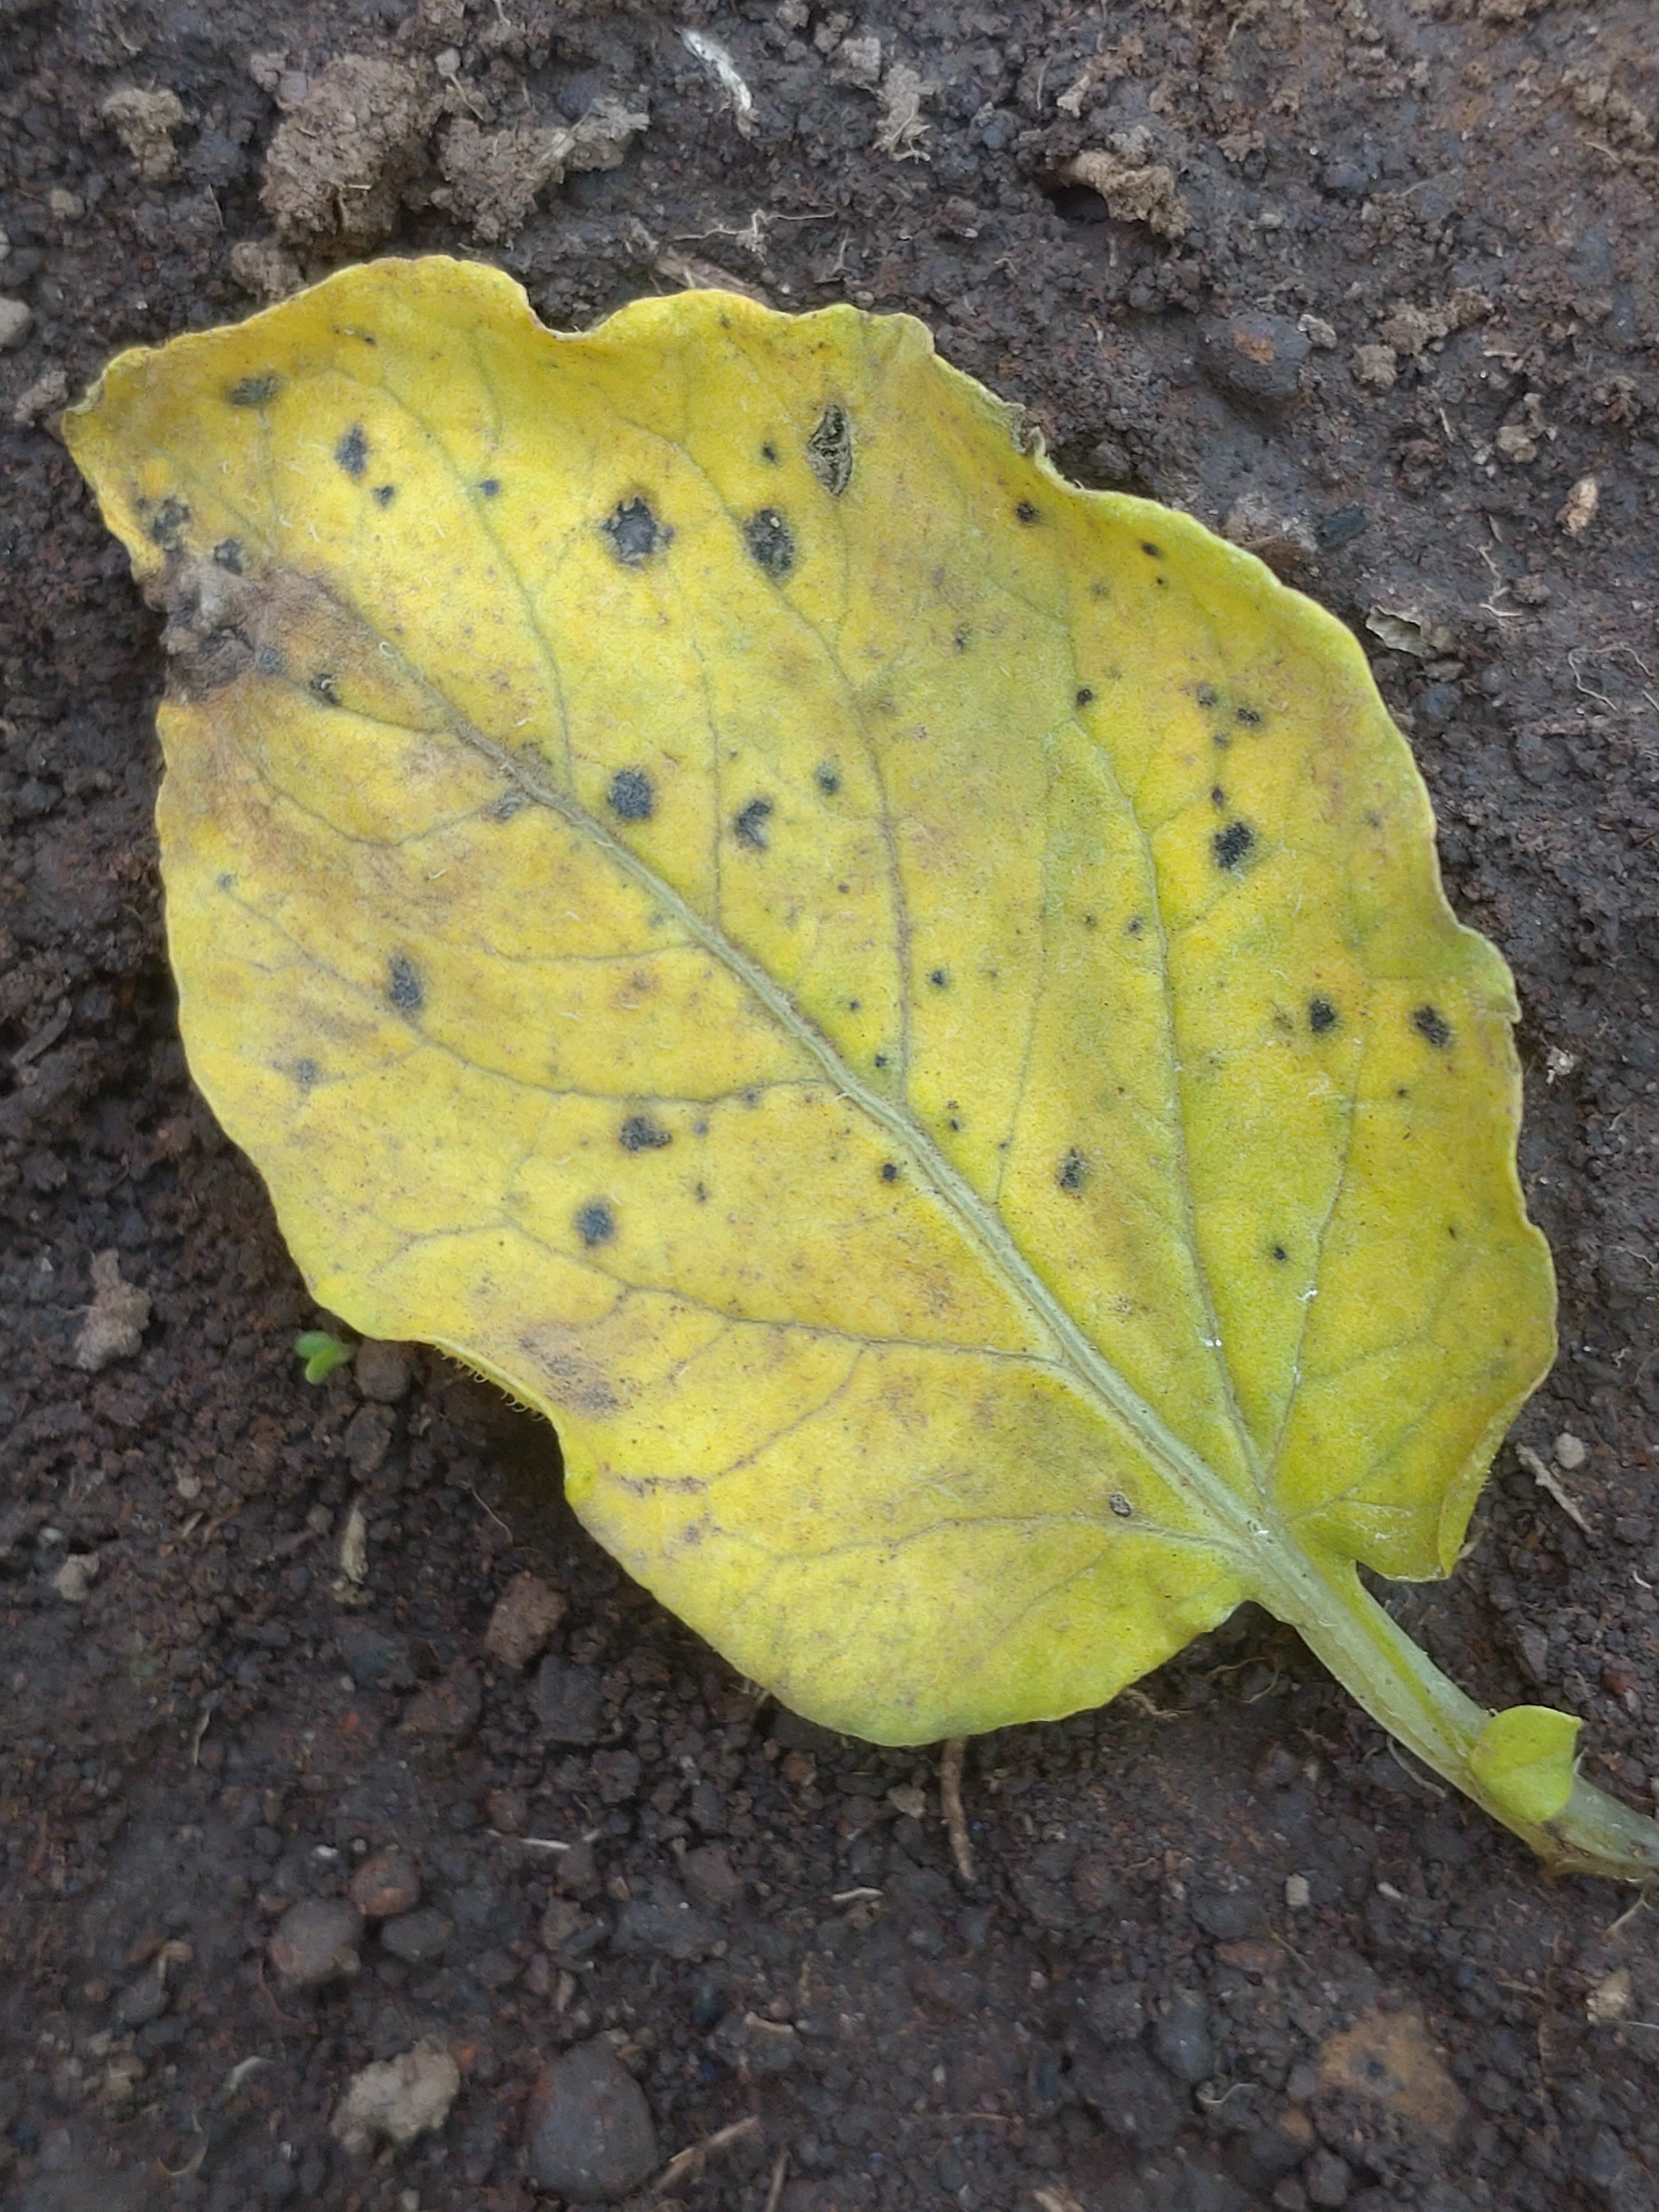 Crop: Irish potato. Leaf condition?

late blight
